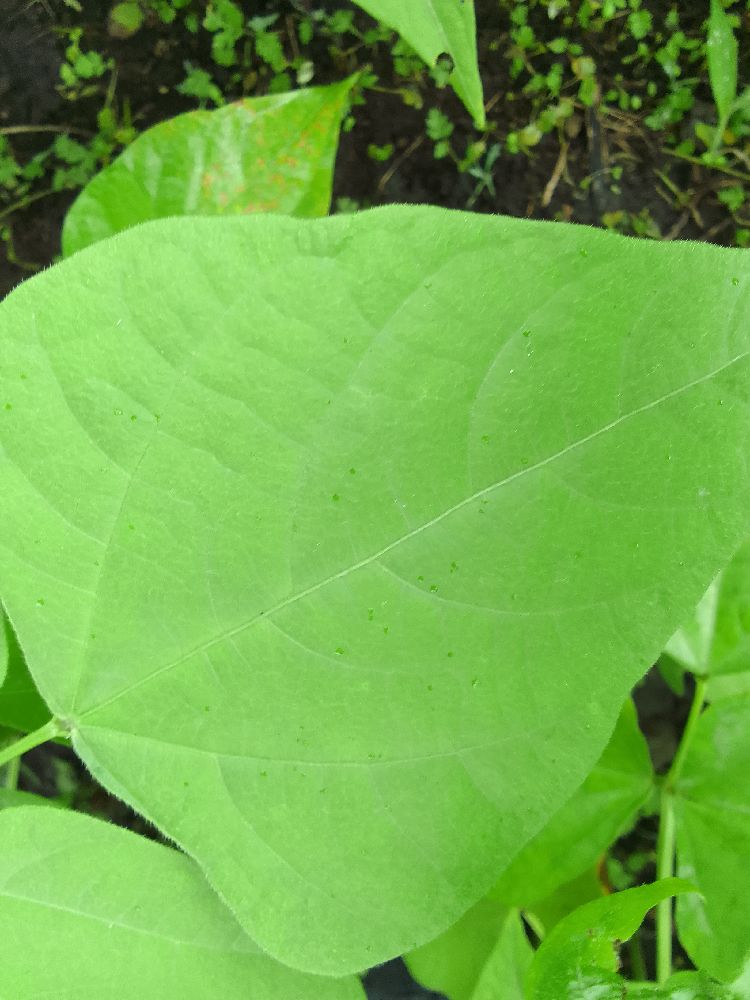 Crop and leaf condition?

common bean, healthy
